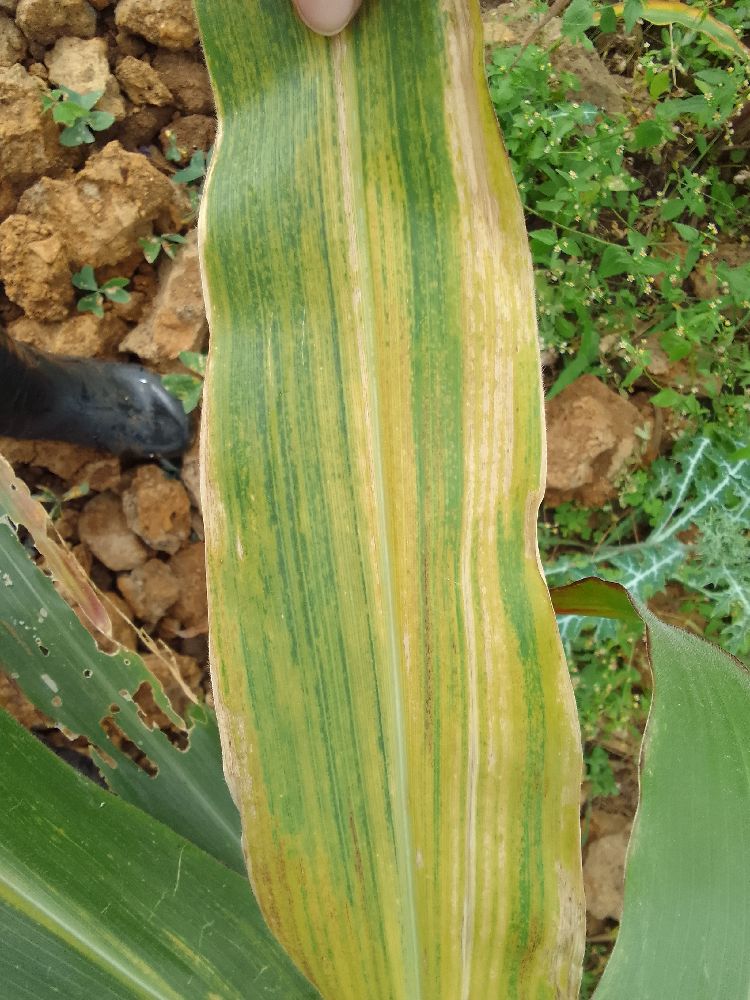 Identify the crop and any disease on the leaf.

maize, maize lethal necrosis
